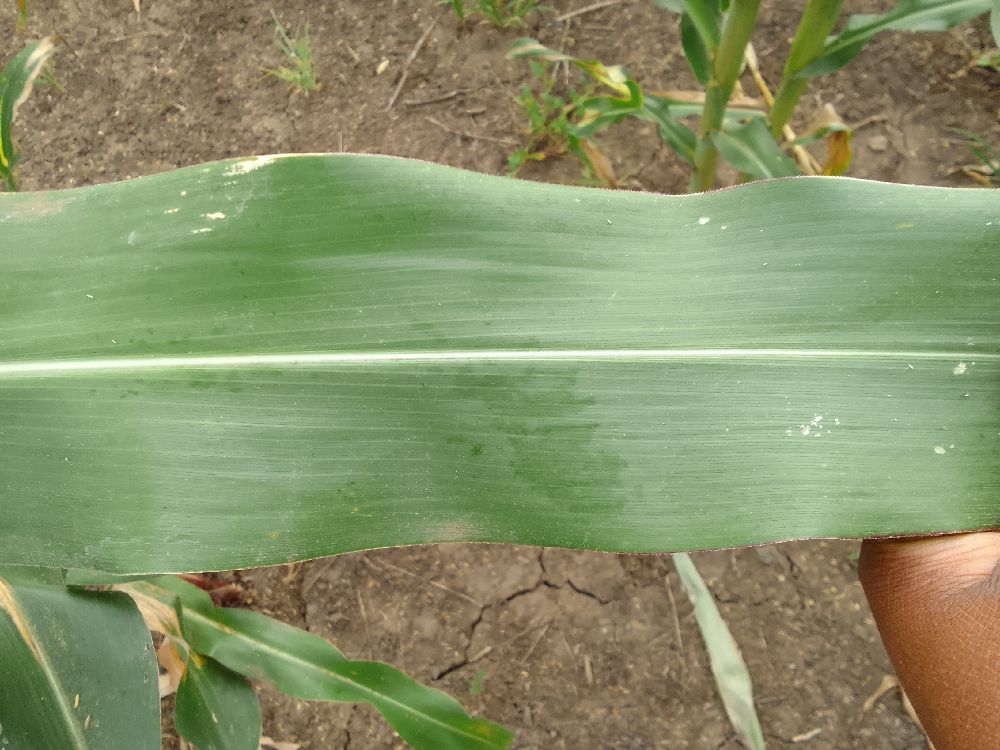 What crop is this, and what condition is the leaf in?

maize, healthy
